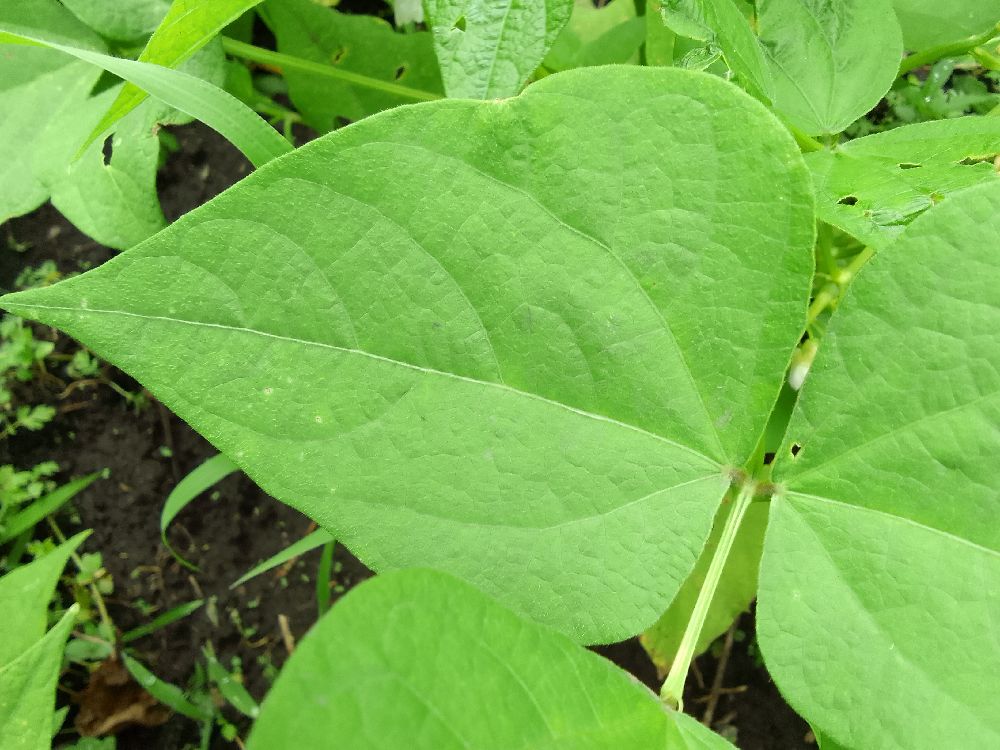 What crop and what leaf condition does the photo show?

common bean, healthy
